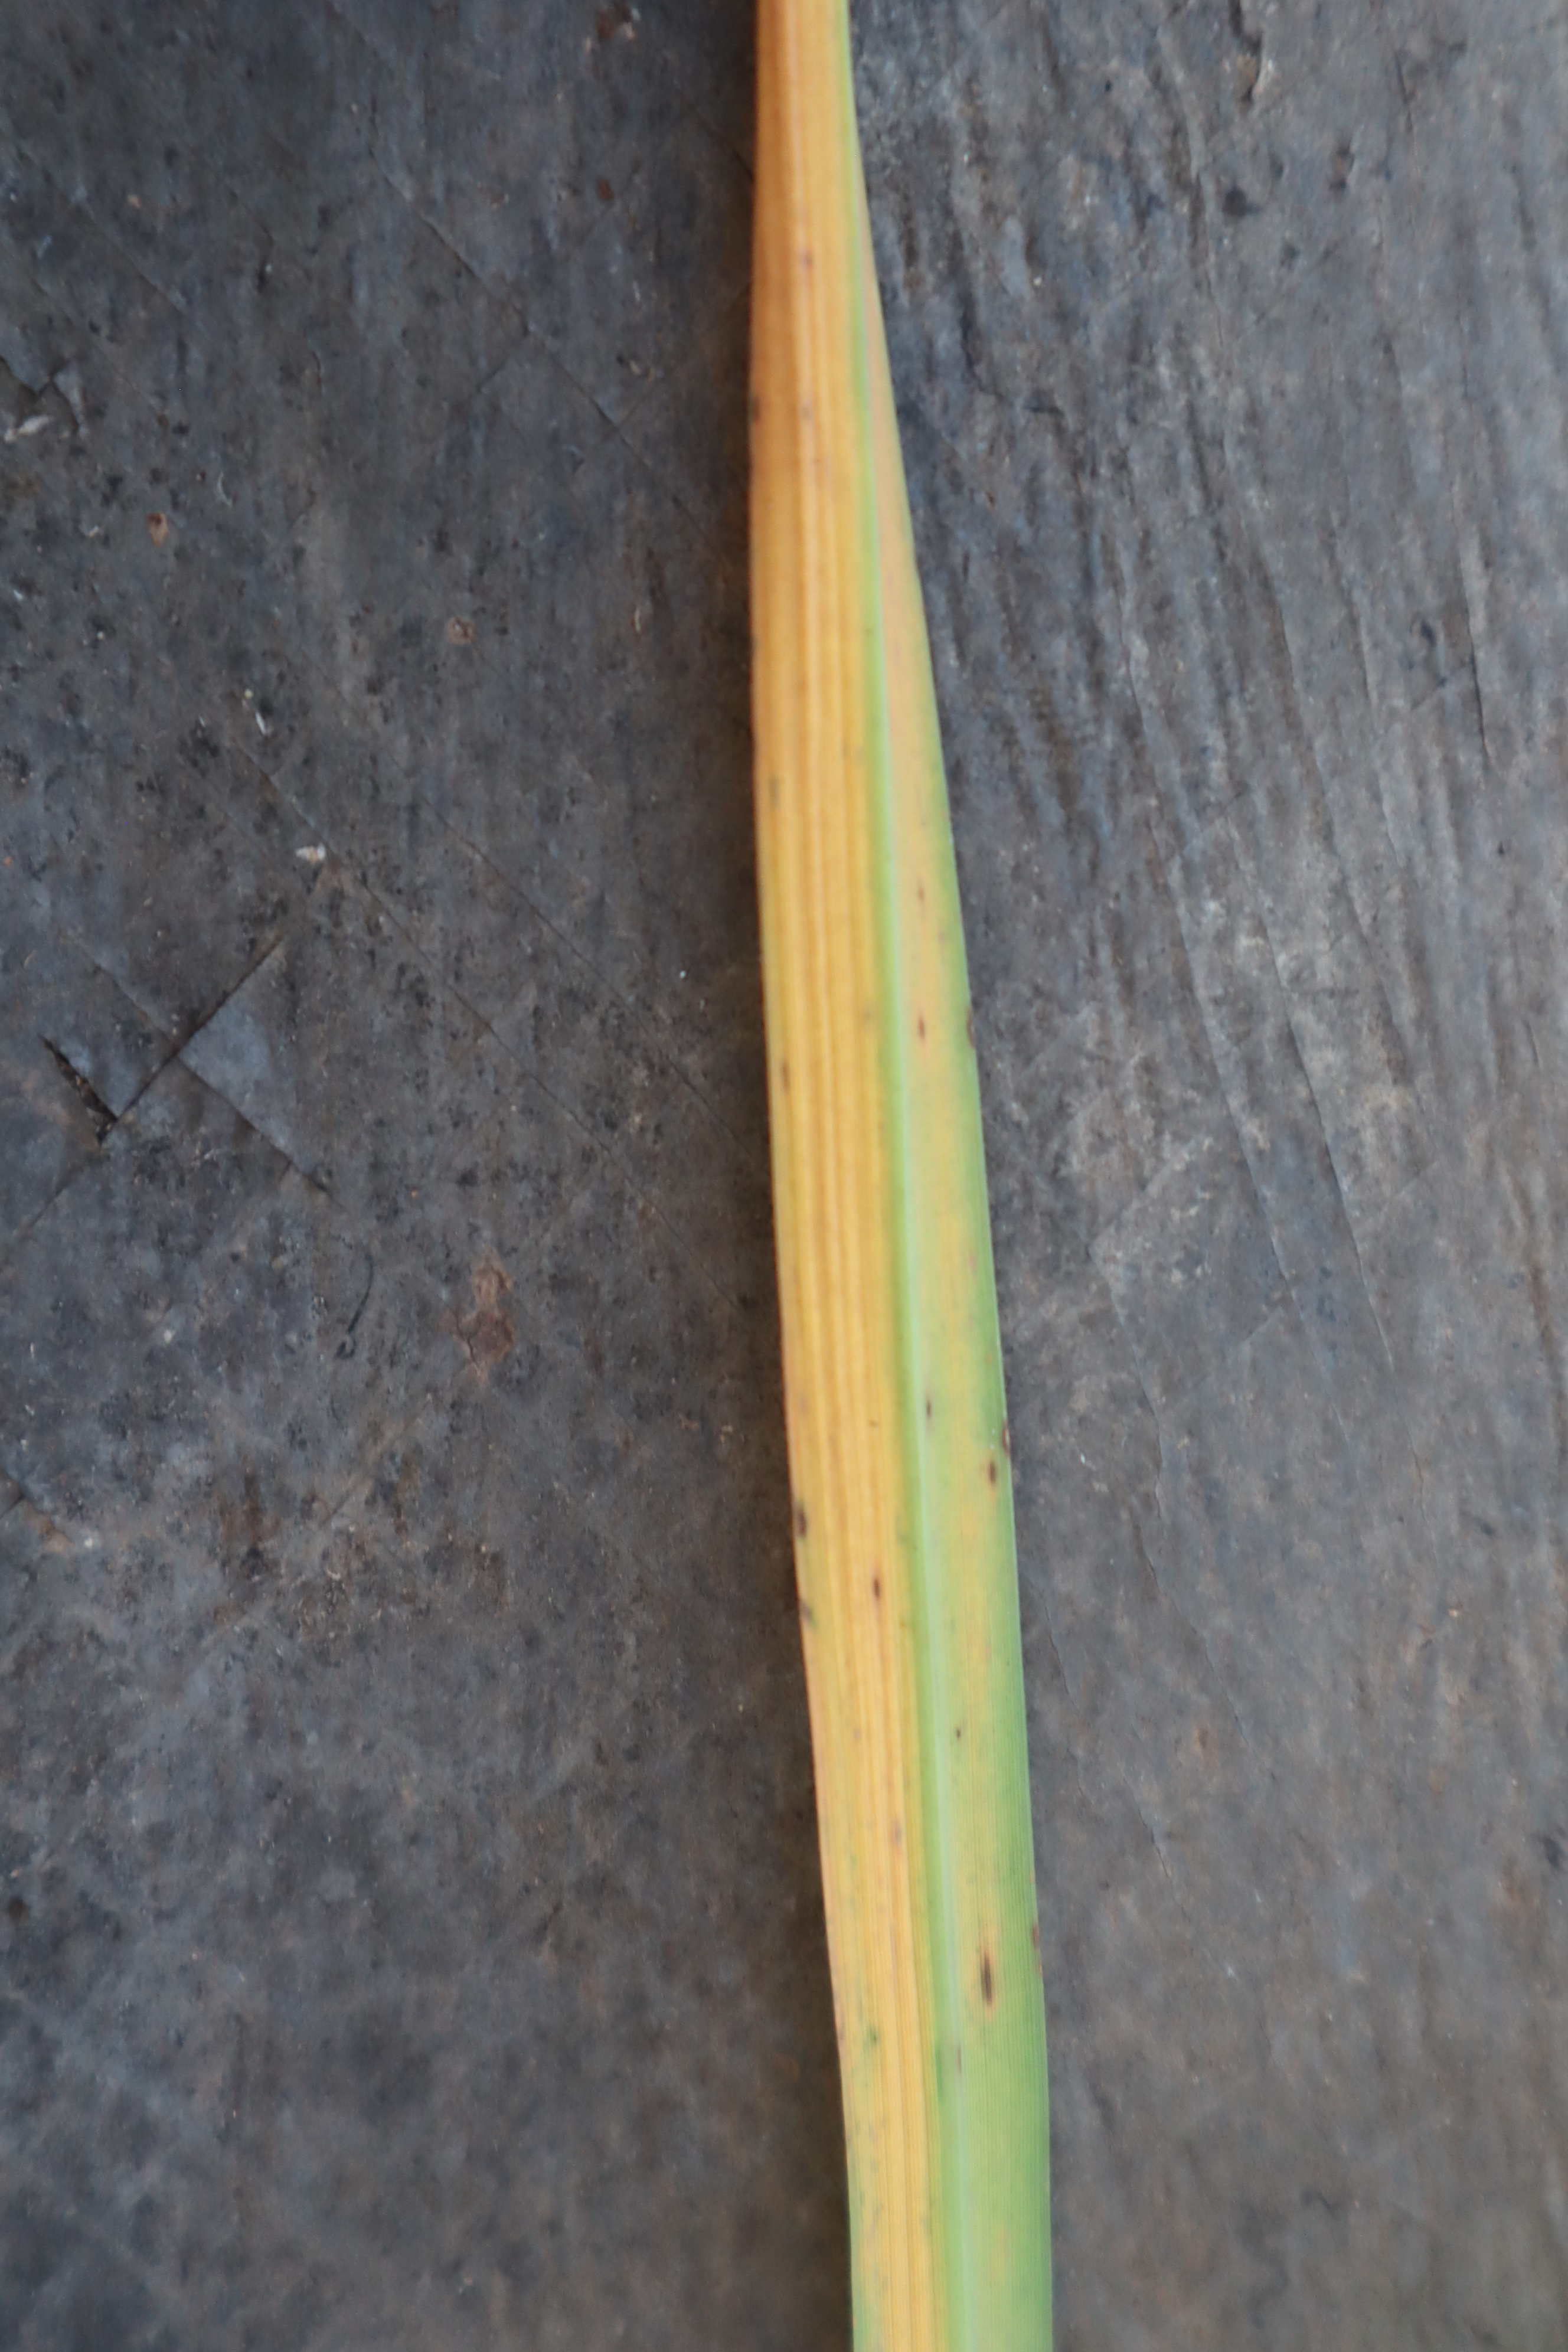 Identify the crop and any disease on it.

rice, tungro virus disease
